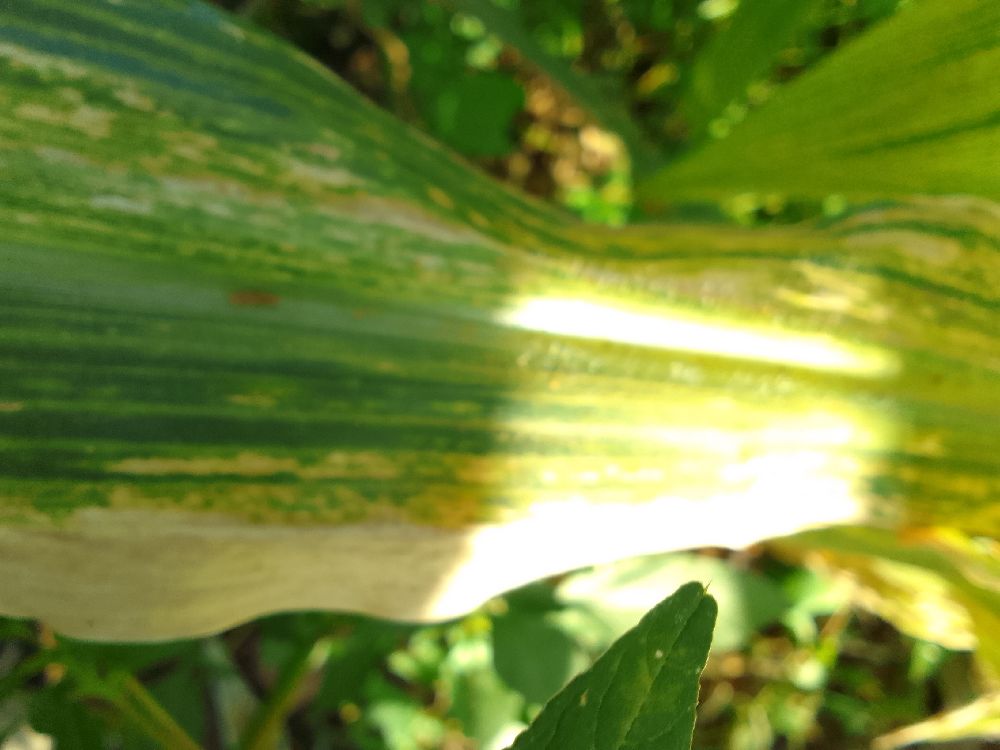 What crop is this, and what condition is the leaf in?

maize, maize lethal necrosis
